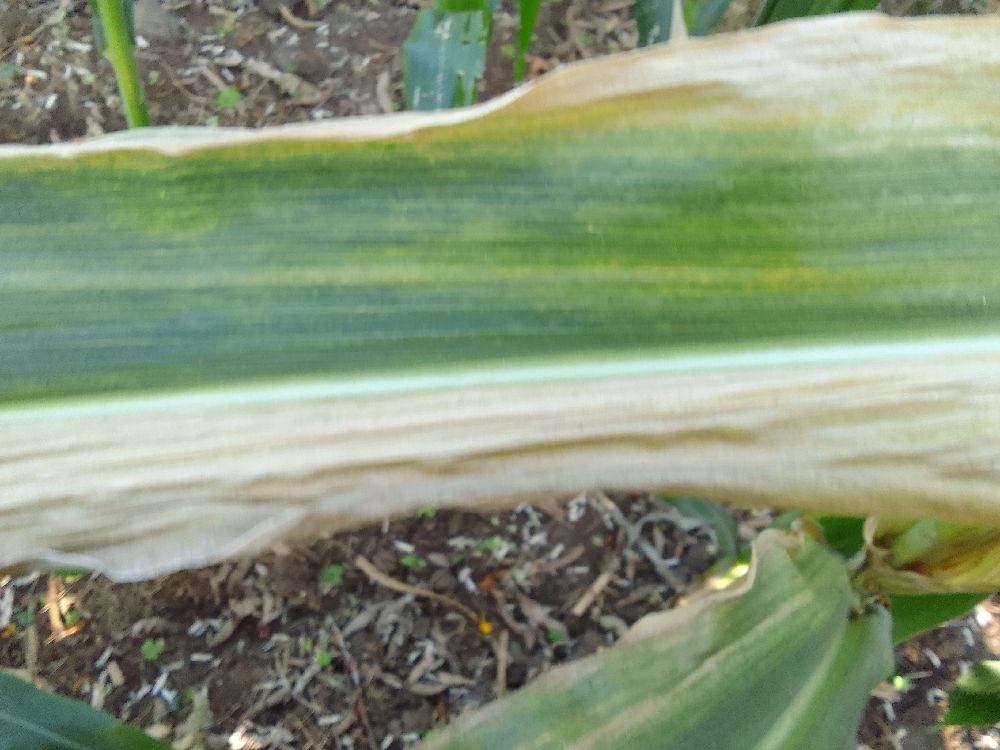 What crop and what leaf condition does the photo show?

maize, maize lethal necrosis
